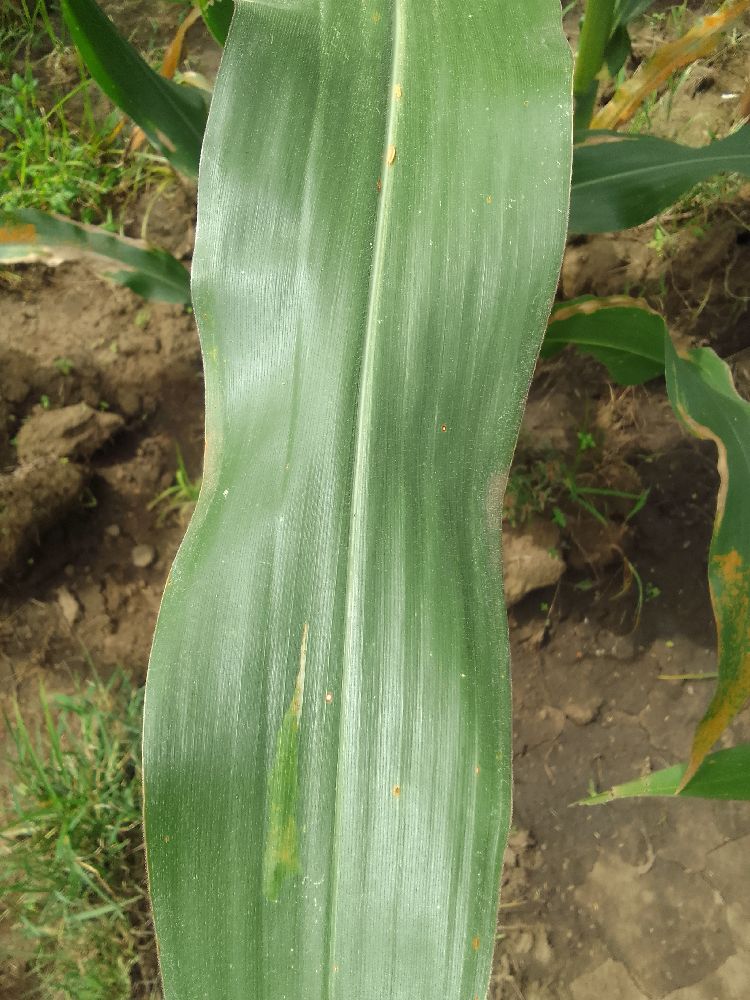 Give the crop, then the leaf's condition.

maize, healthy
